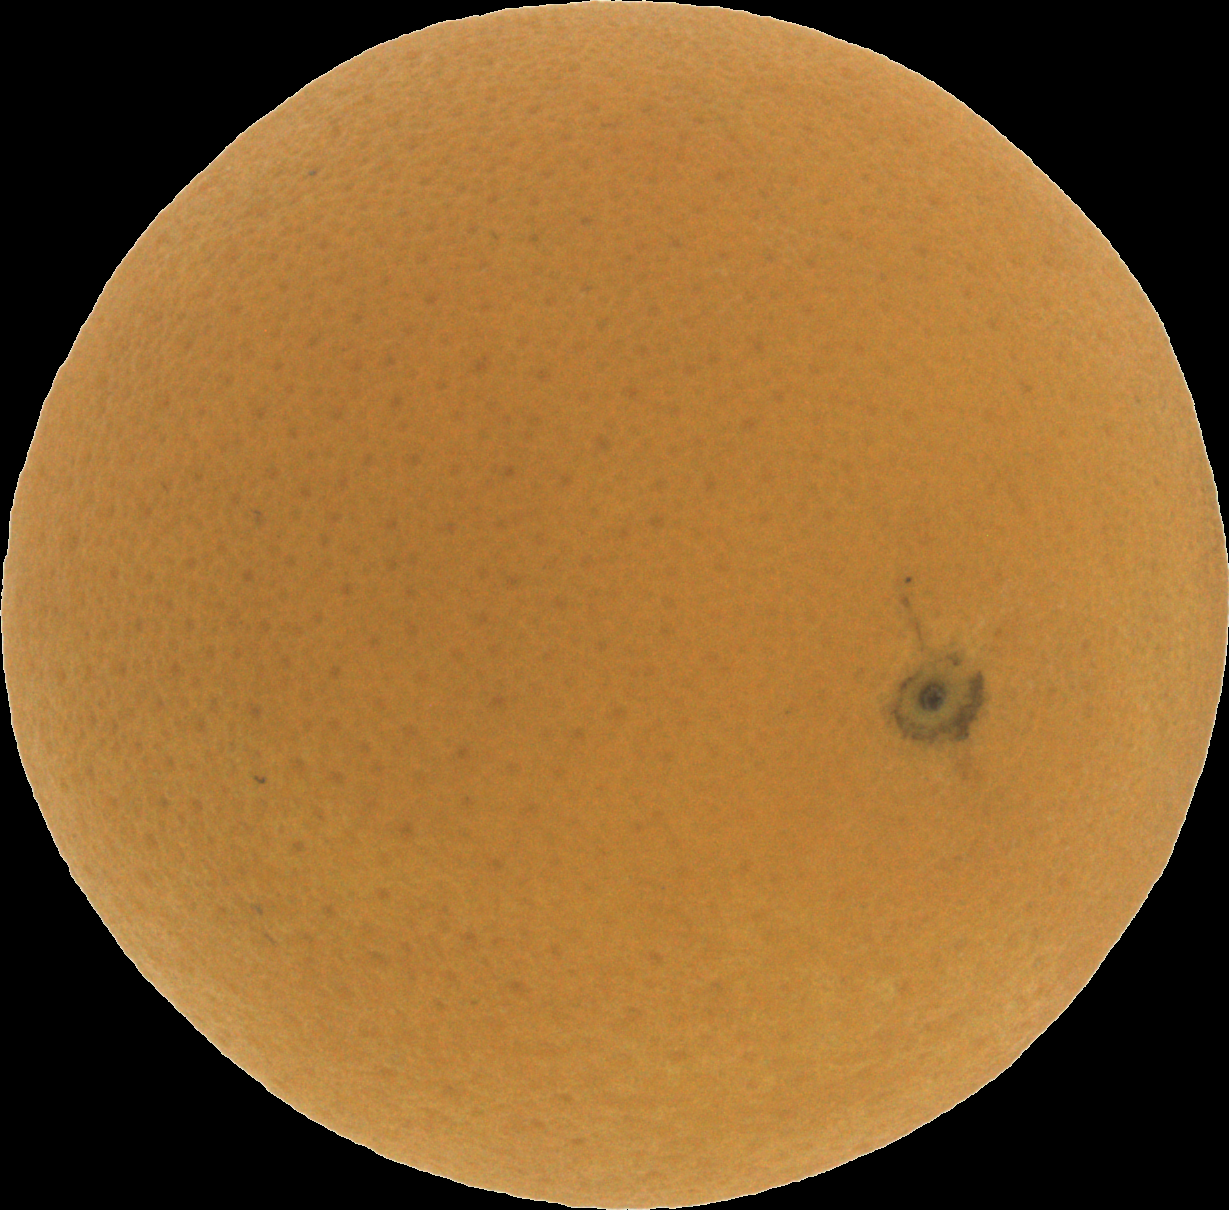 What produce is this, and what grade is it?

orange, good
